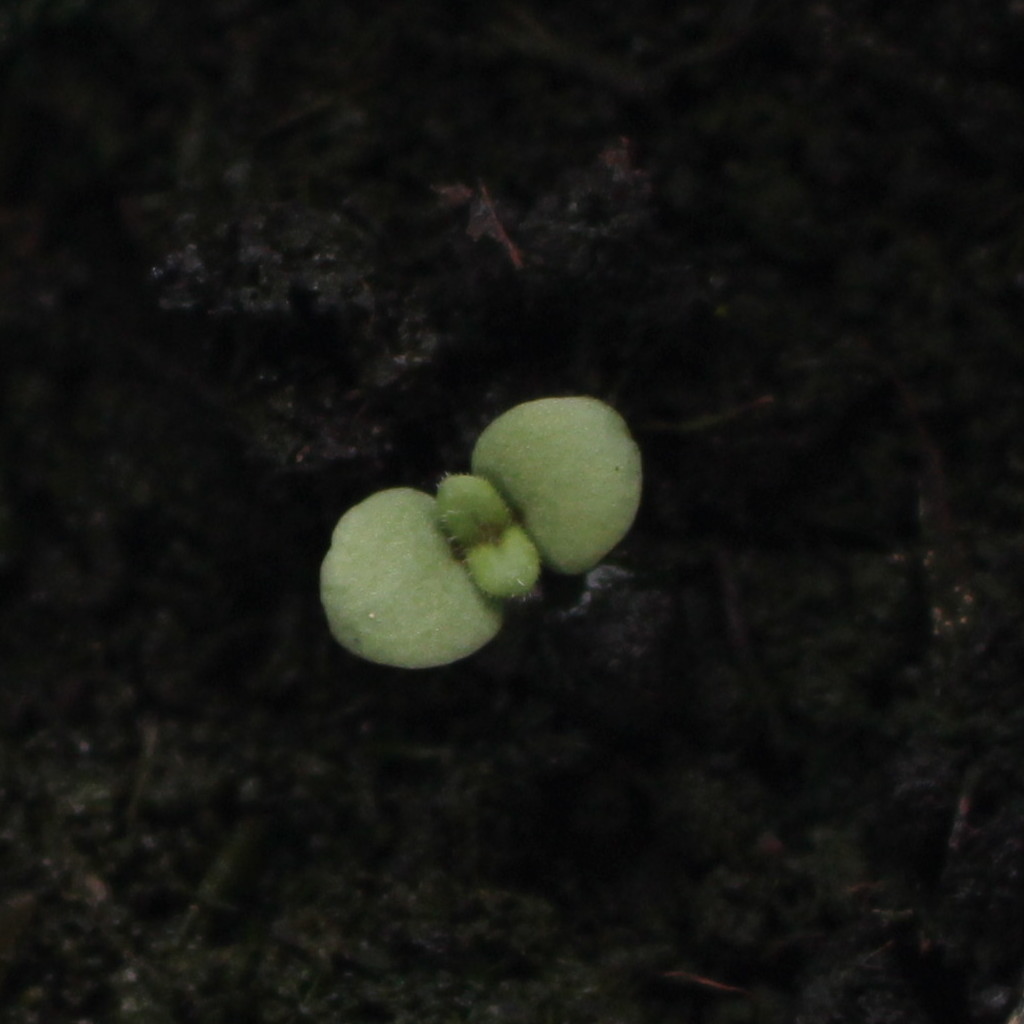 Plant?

Veronica persica
